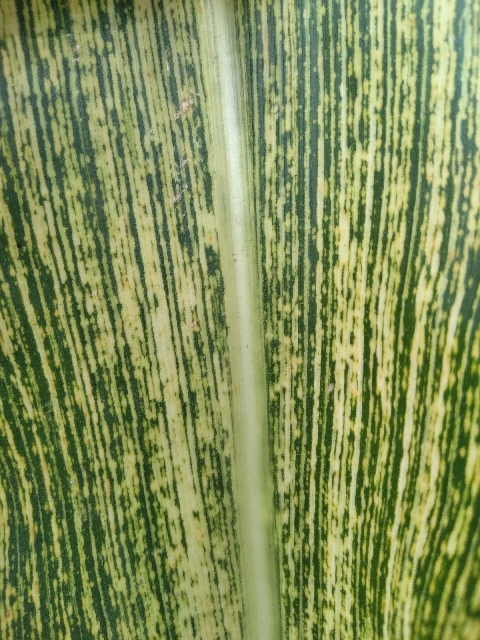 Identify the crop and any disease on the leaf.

maize, maize streak virus
